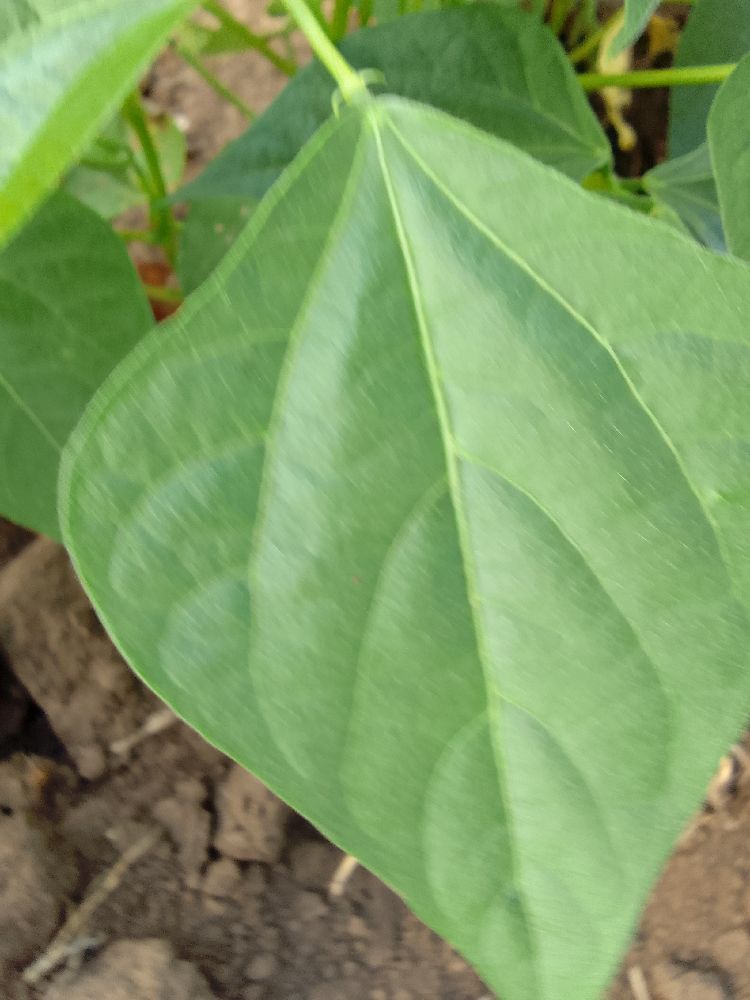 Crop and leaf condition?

common bean, healthy
